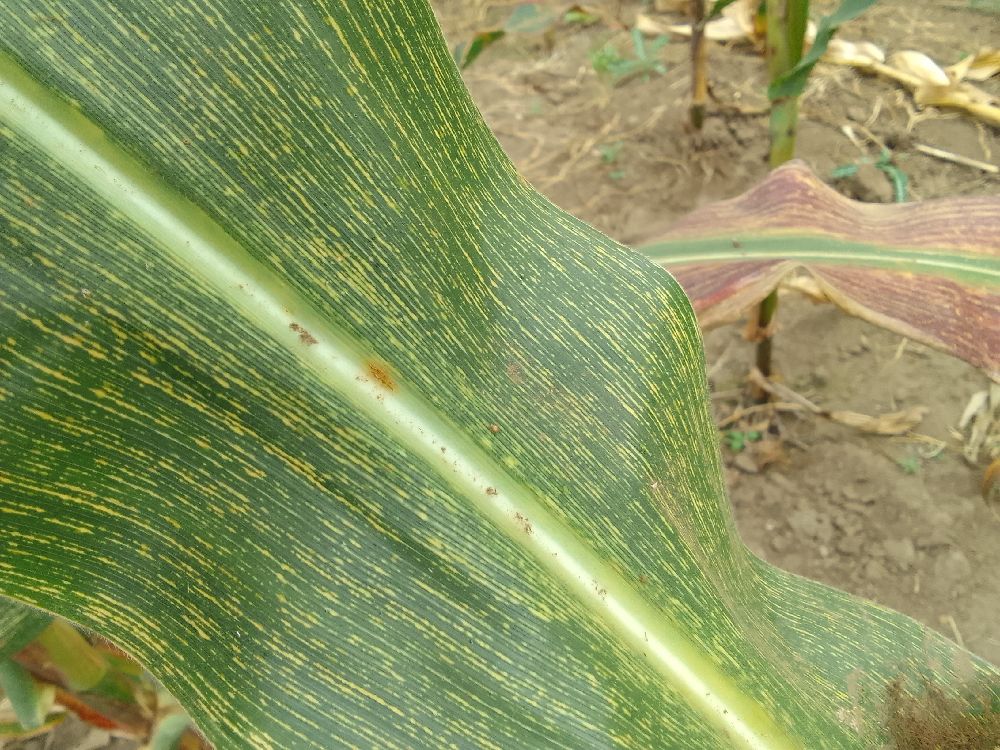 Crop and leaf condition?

maize, maize streak virus
